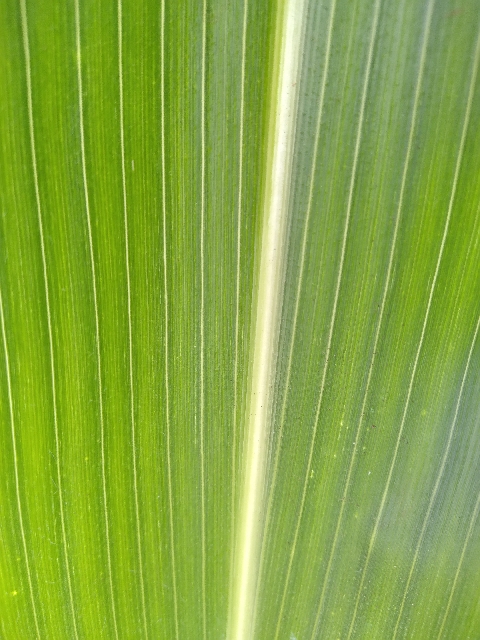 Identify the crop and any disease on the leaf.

maize, healthy
